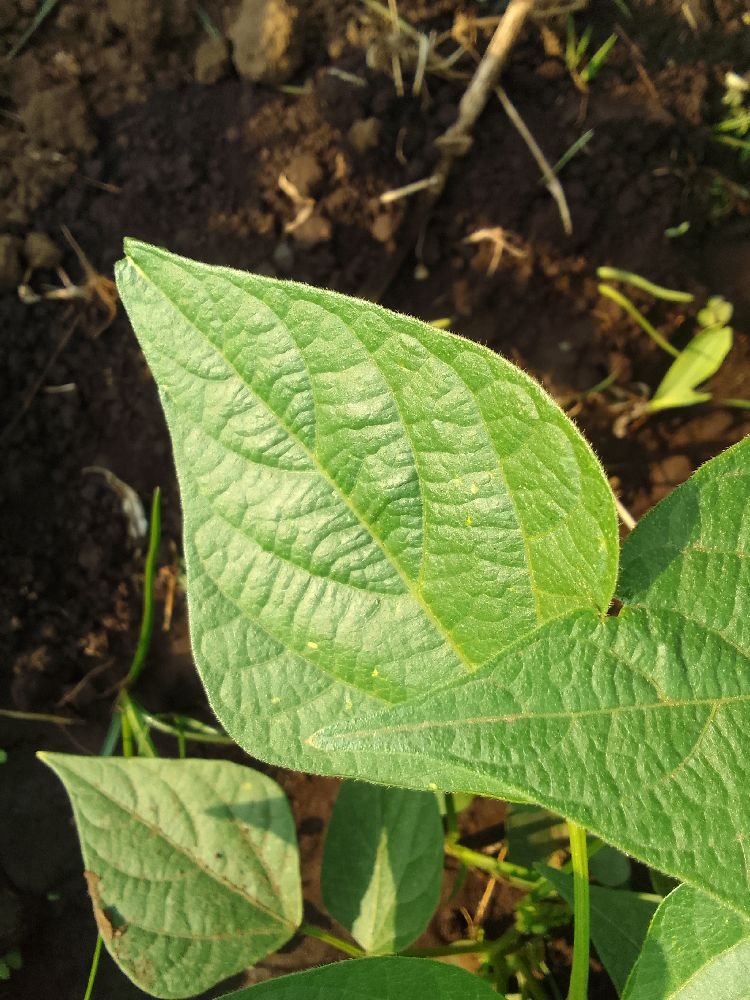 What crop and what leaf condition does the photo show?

common bean, healthy
